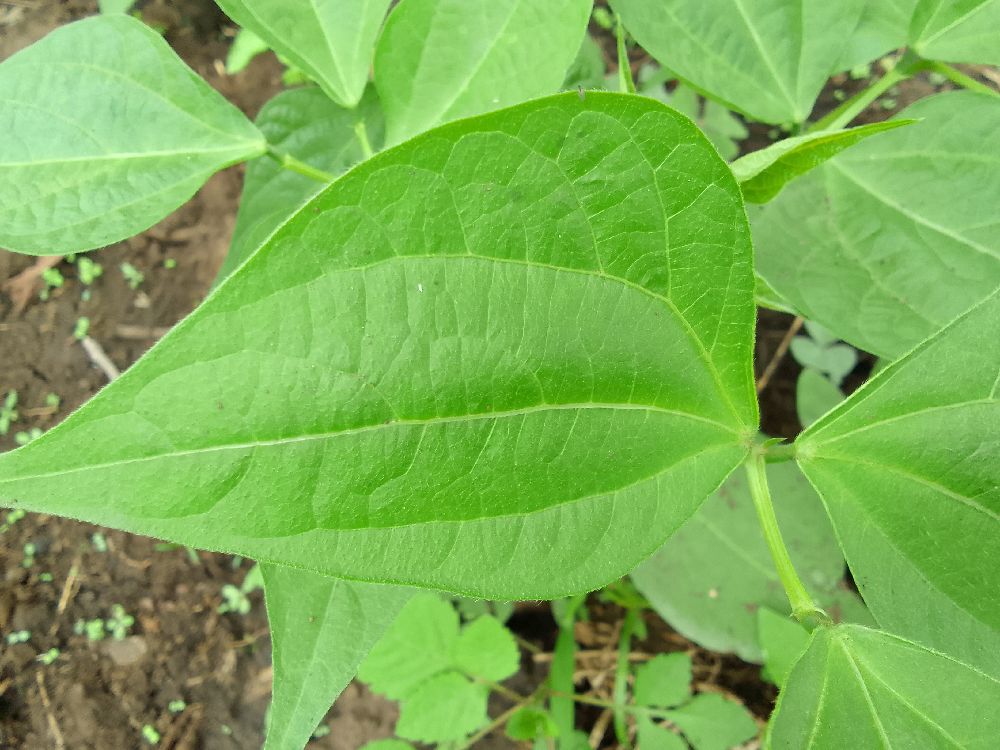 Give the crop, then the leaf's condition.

common bean, healthy
